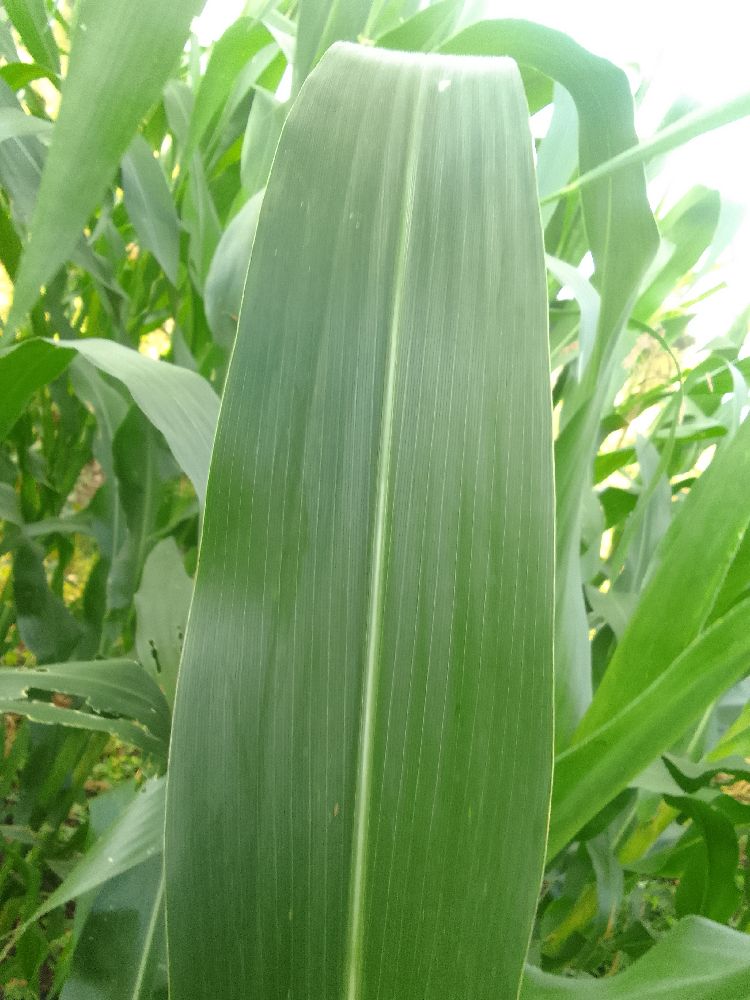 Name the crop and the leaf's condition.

maize, healthy
